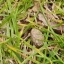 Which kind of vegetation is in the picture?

grass
